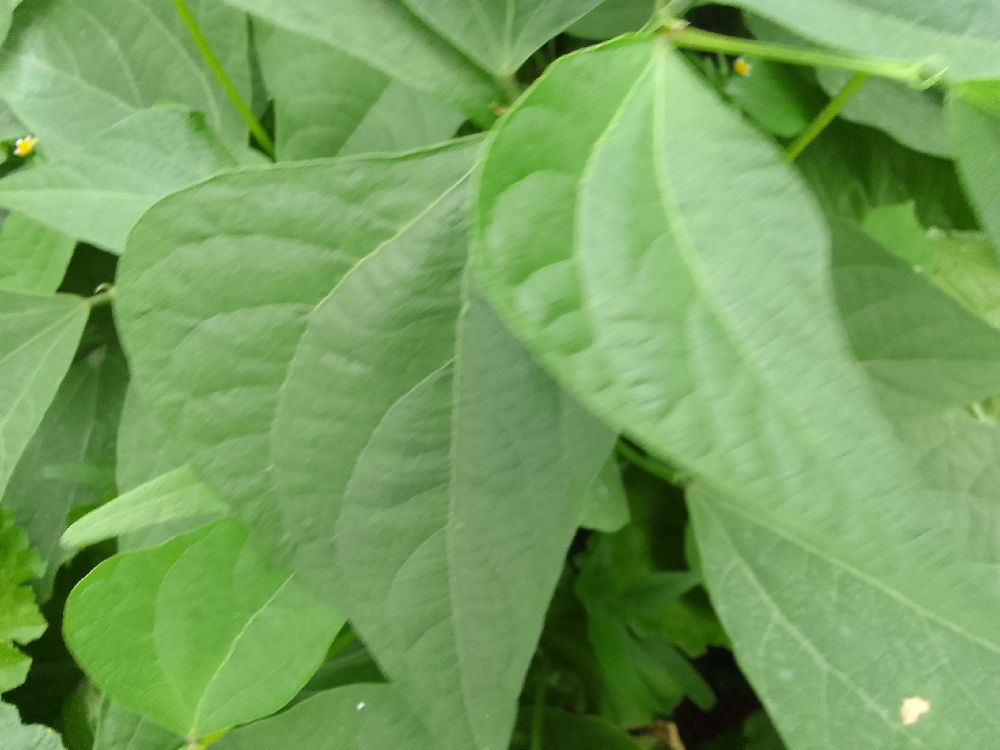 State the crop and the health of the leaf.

common bean, healthy
